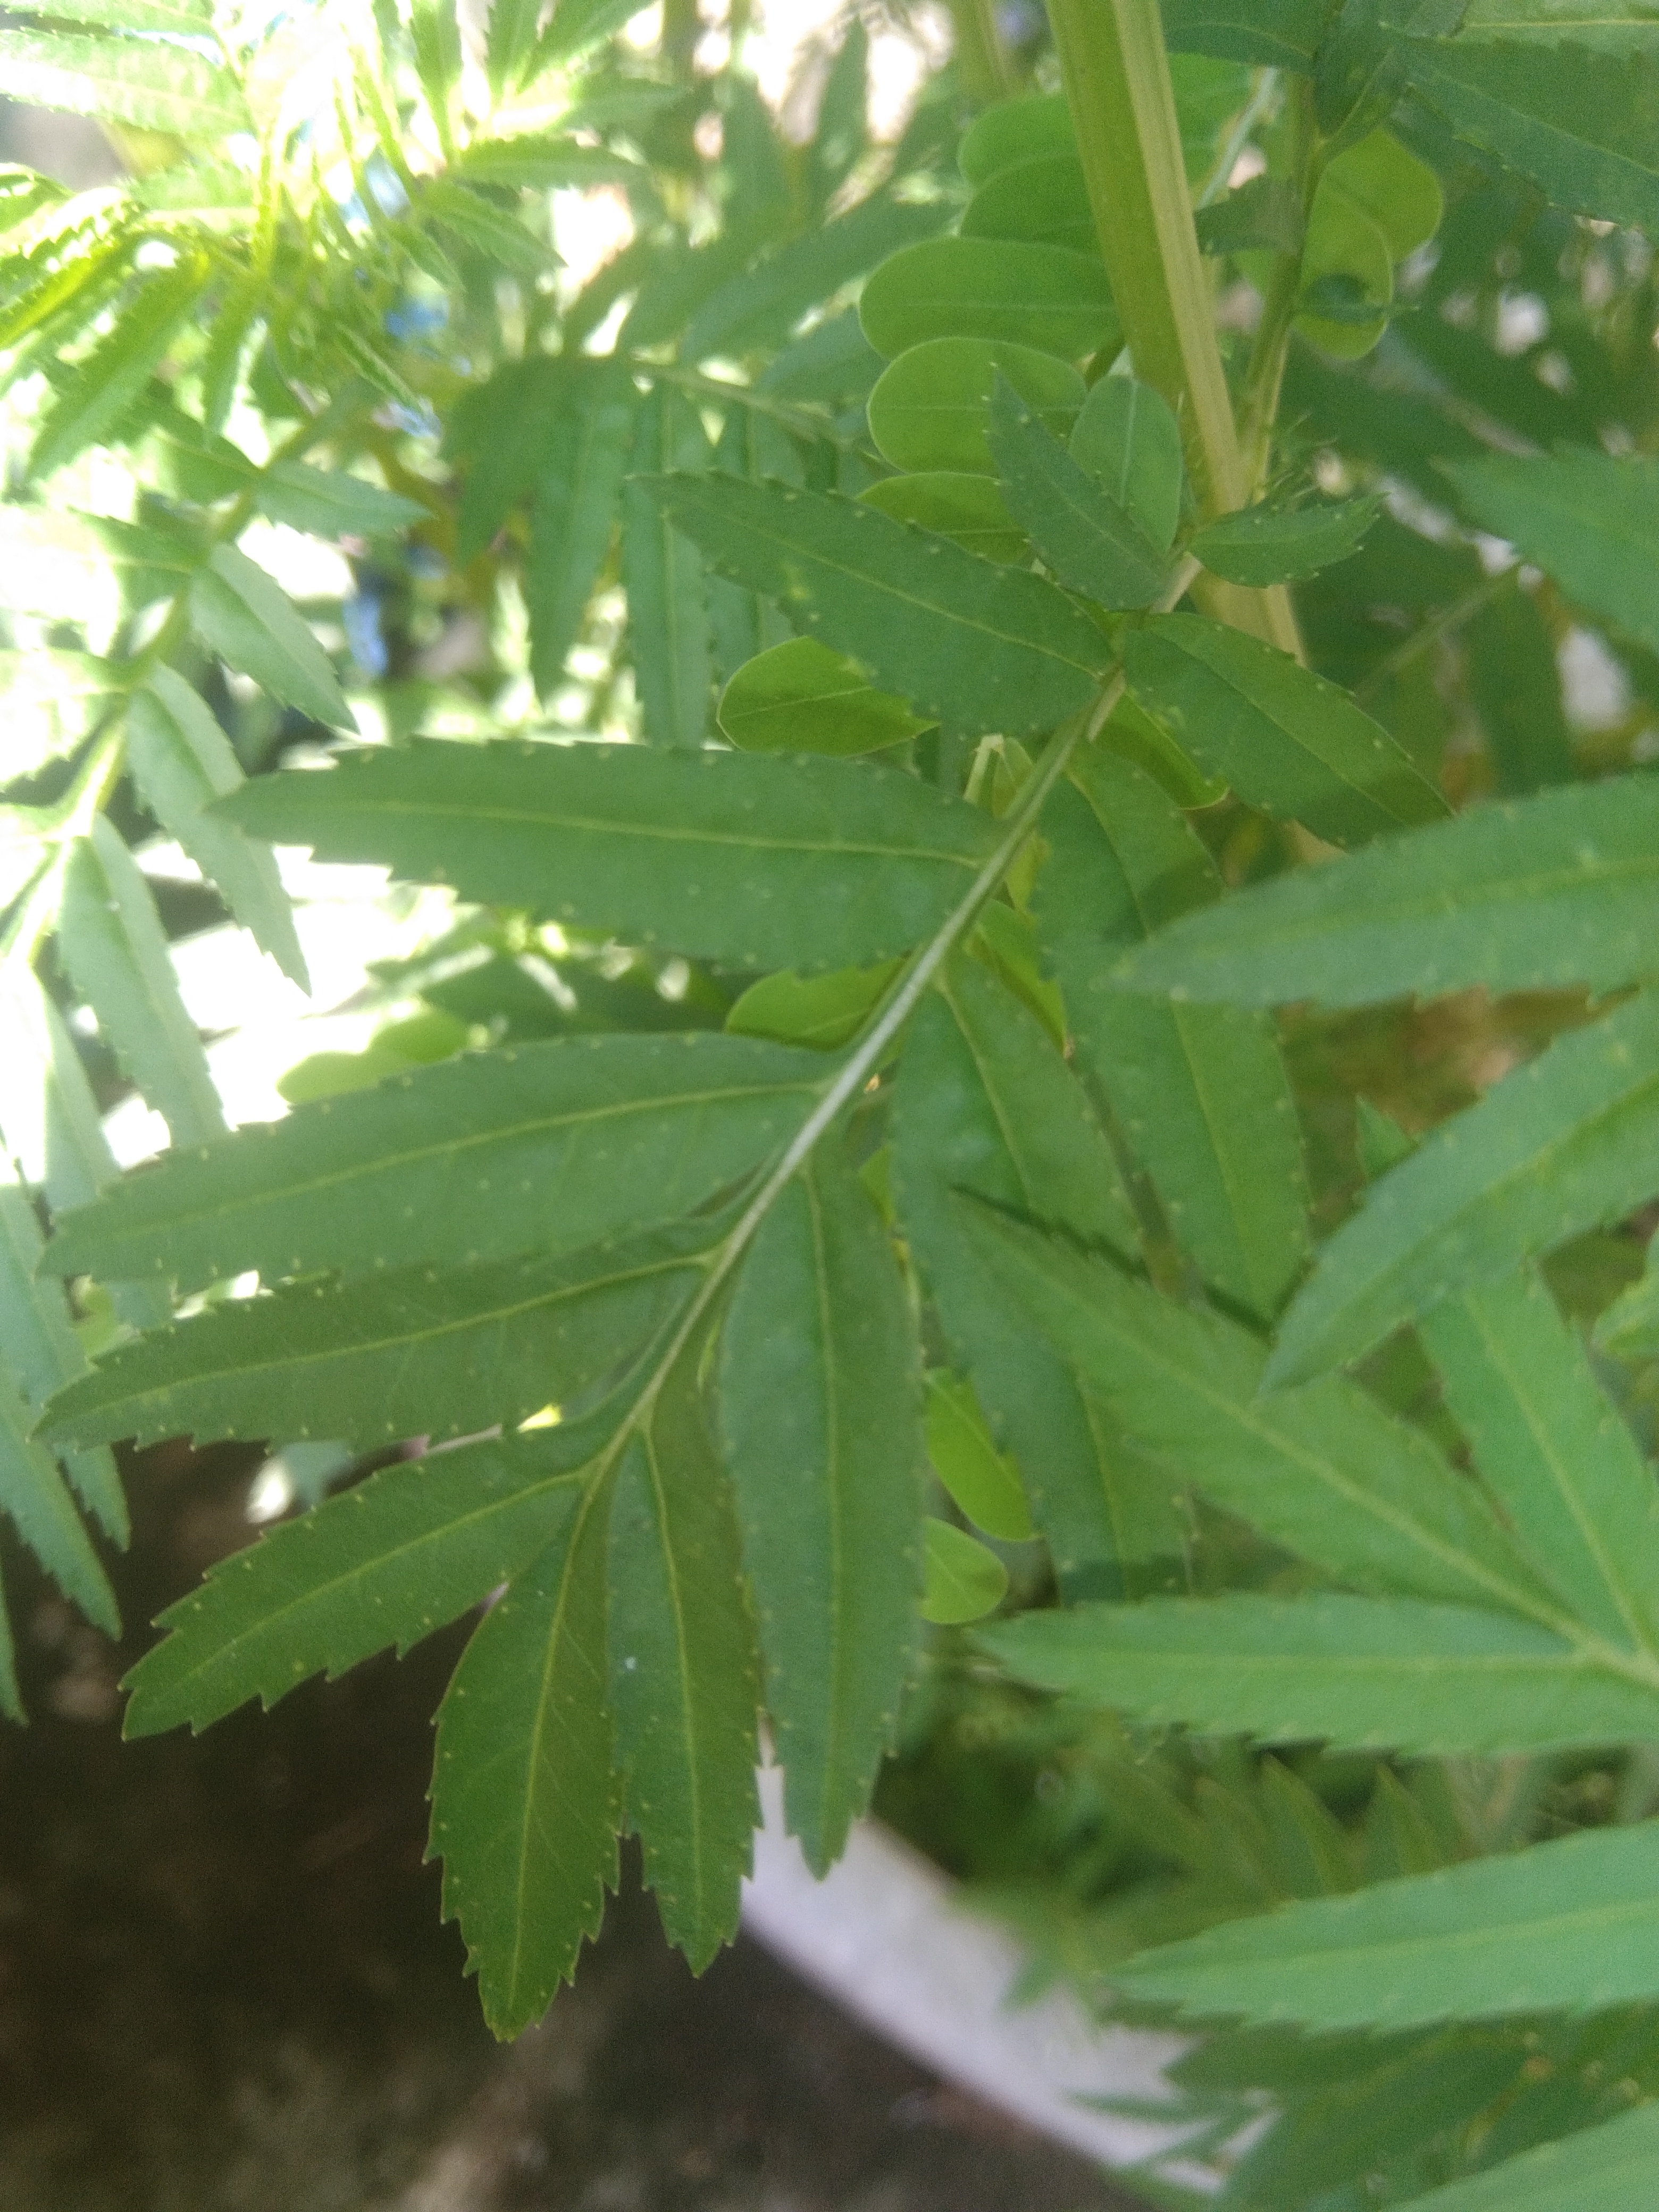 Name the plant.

marigold
